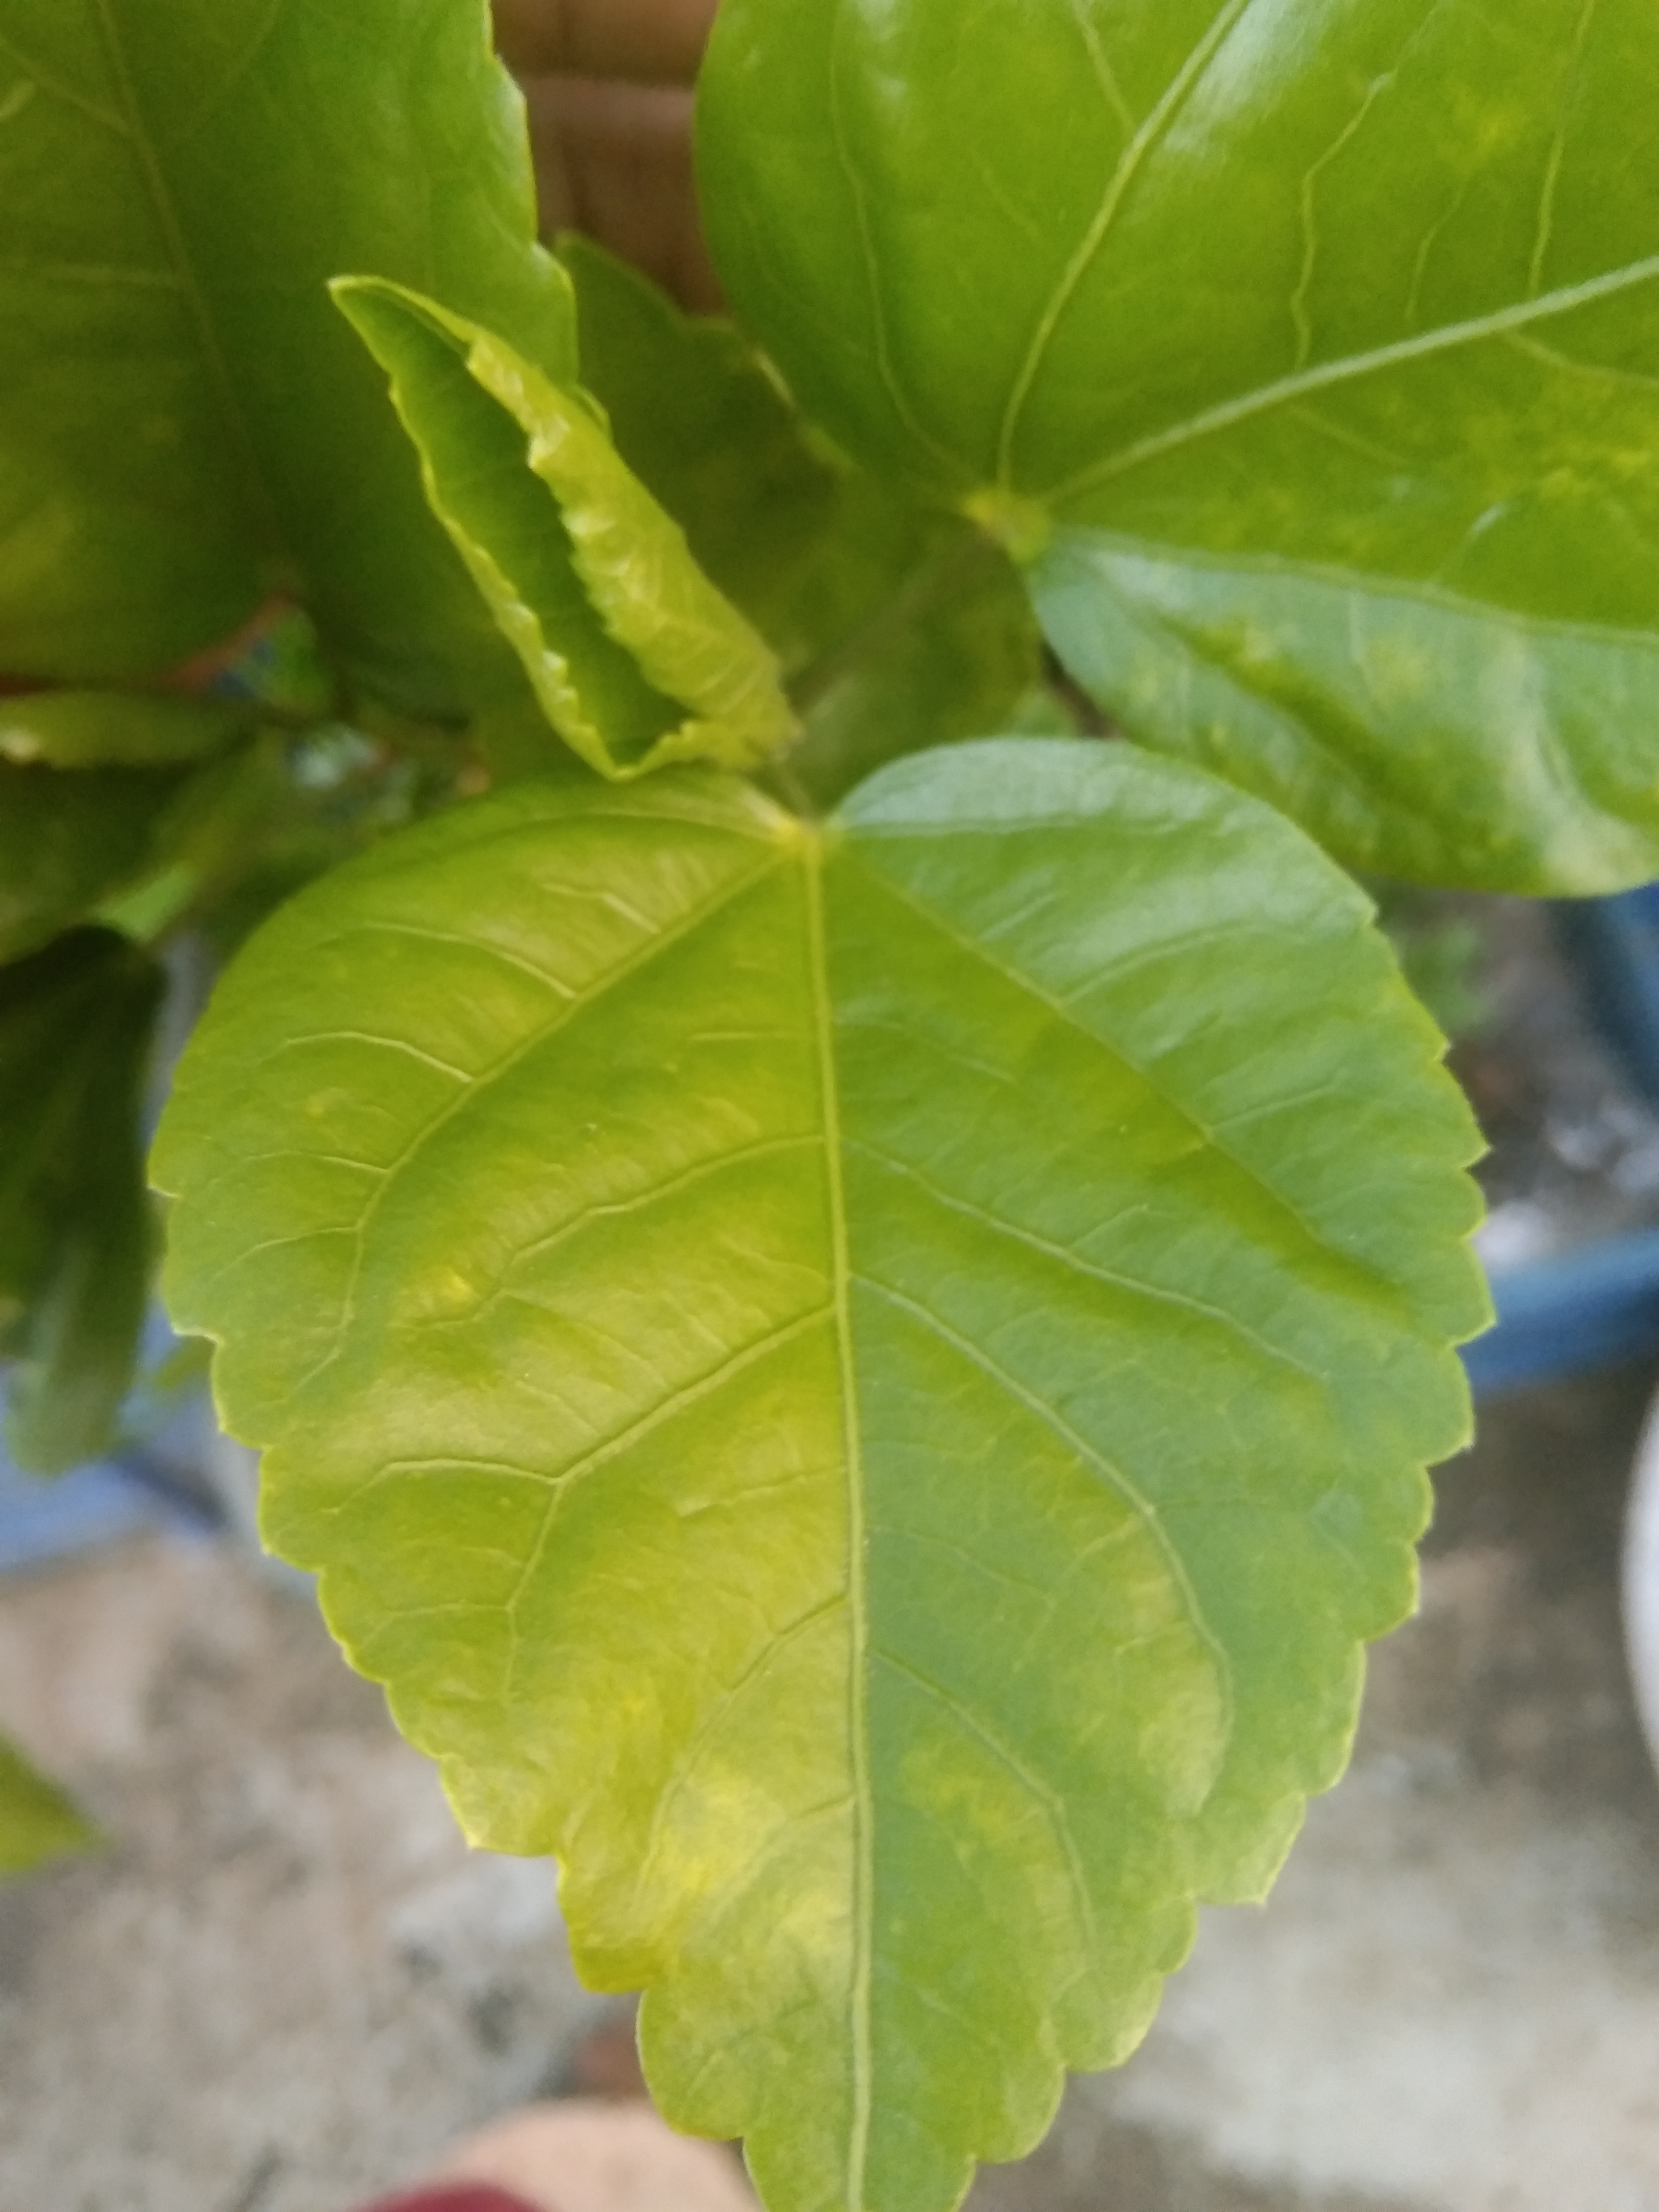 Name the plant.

hibiscus
